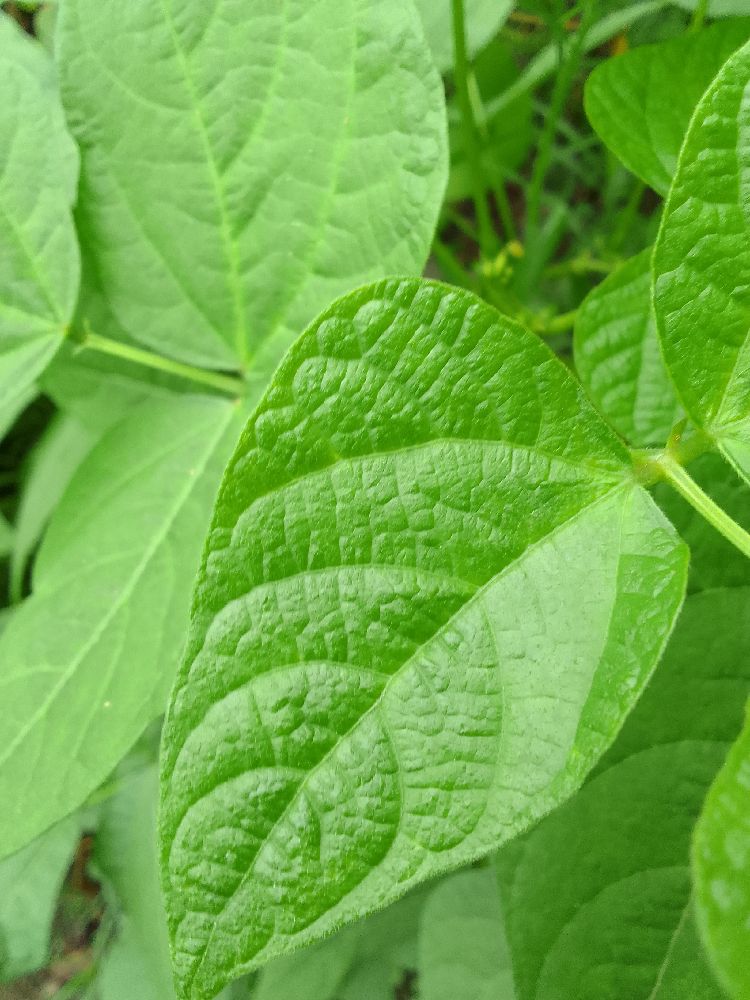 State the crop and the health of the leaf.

common bean, healthy
